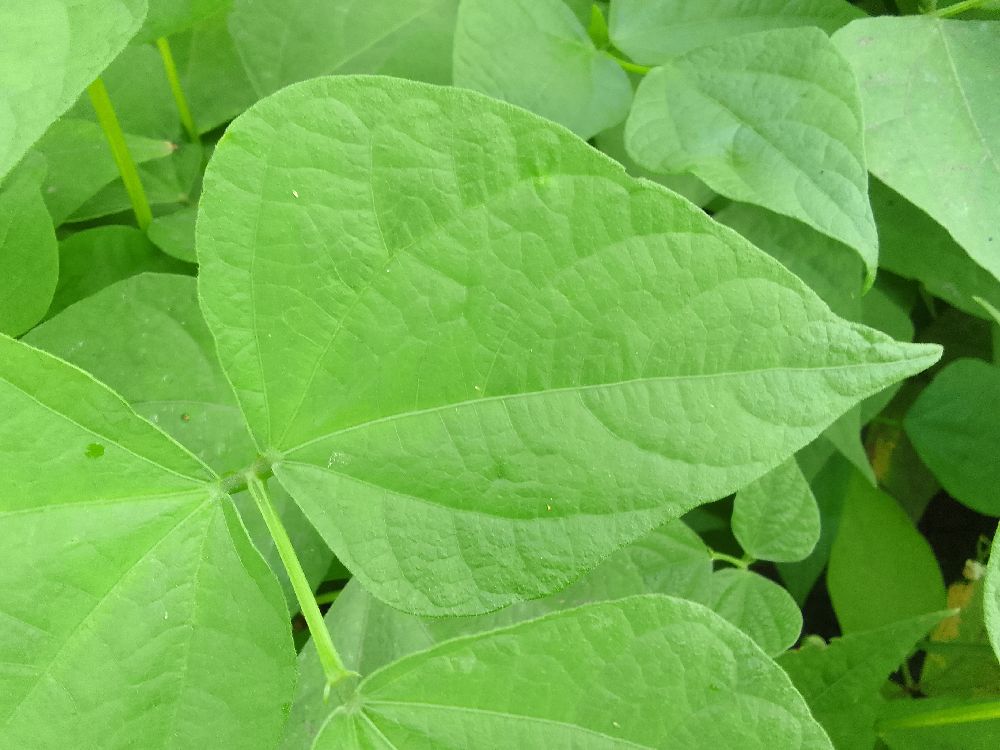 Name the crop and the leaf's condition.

common bean, healthy
